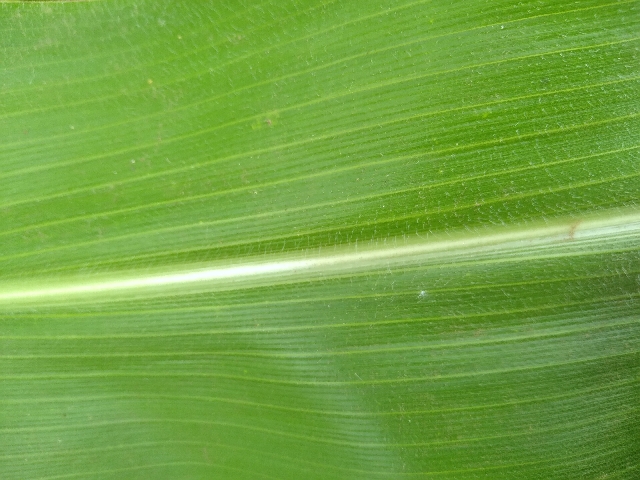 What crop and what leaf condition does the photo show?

maize, healthy
